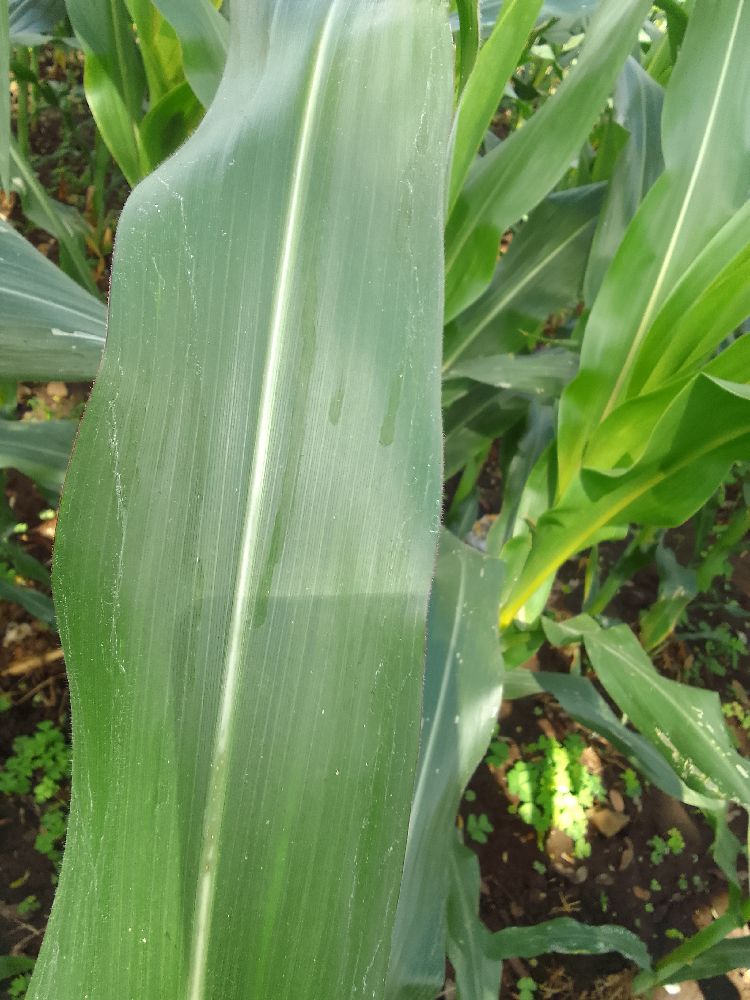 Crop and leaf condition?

maize, healthy
